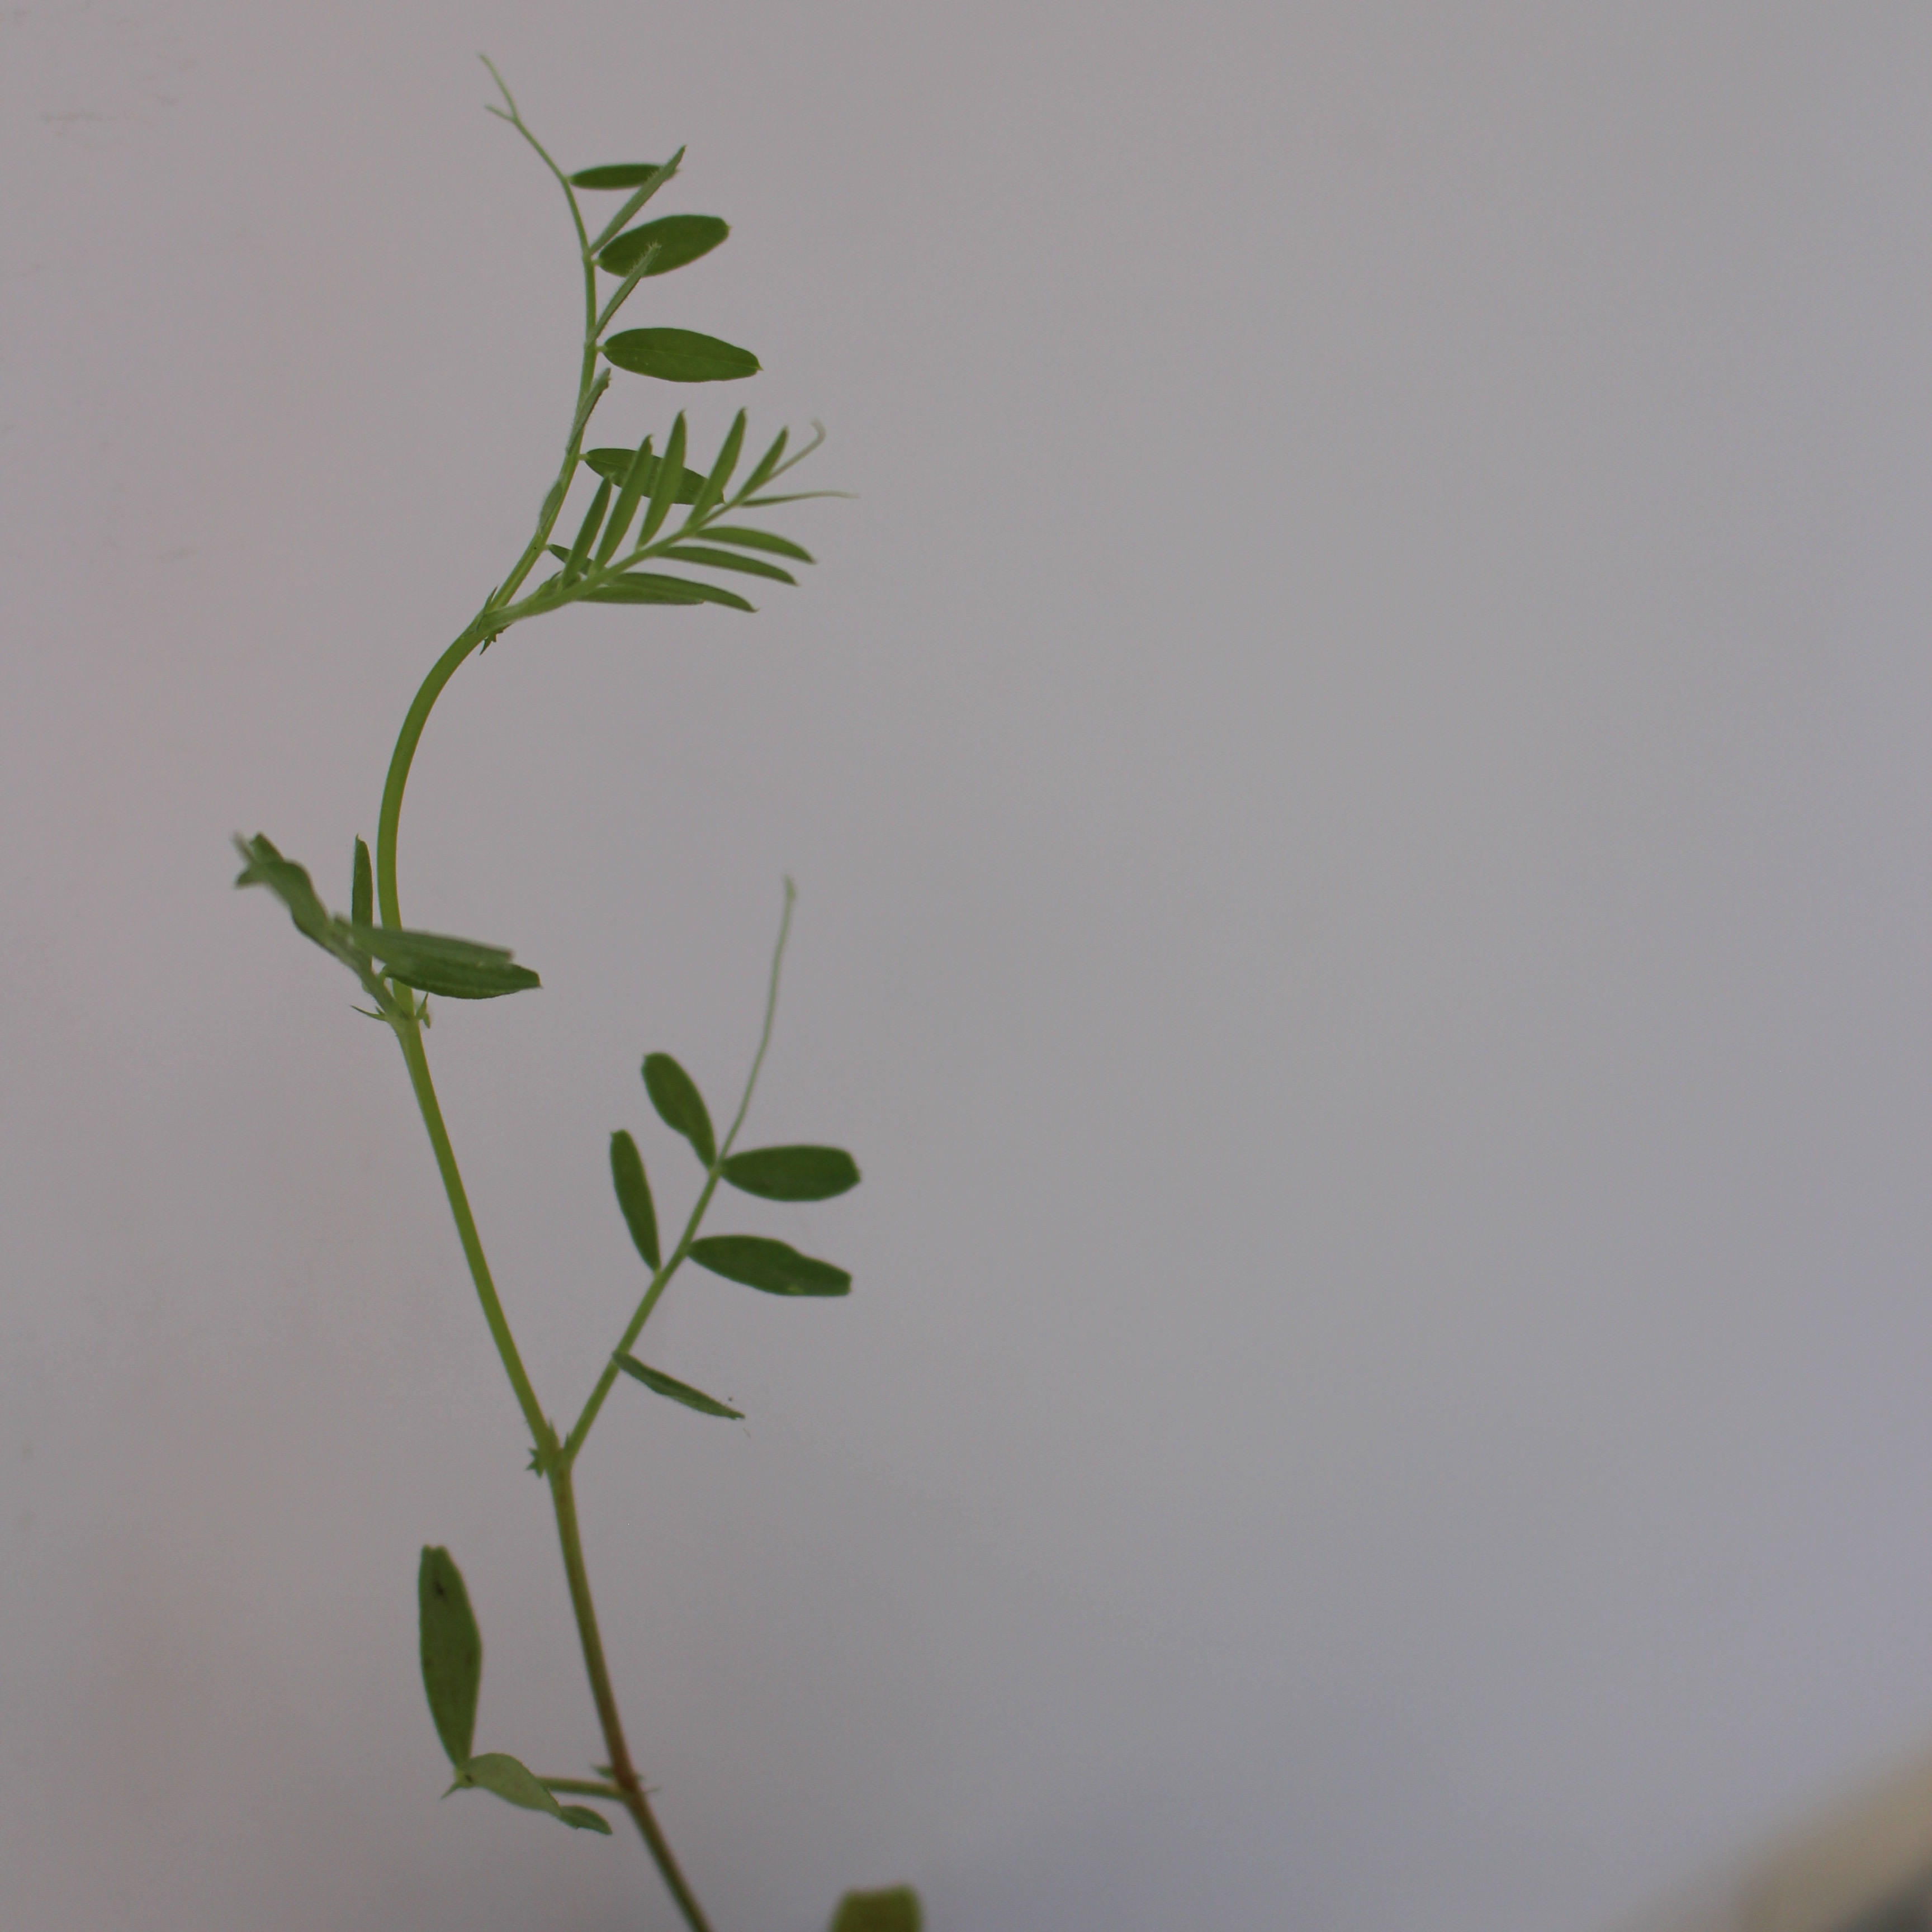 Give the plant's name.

Vicia sativa
